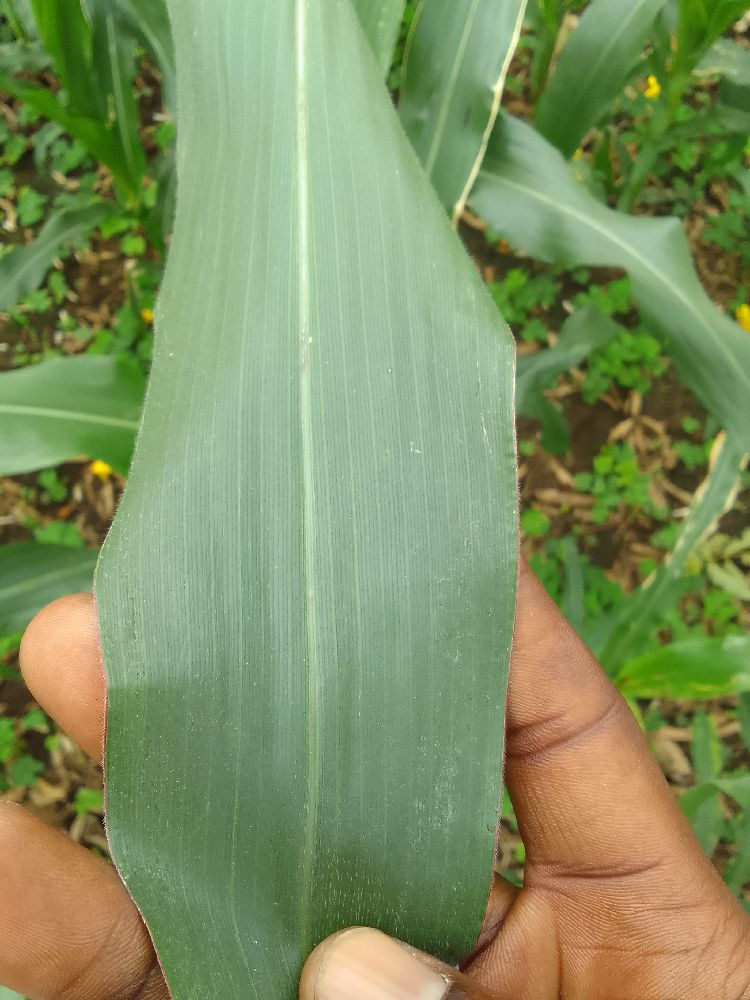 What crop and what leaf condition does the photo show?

maize, healthy
